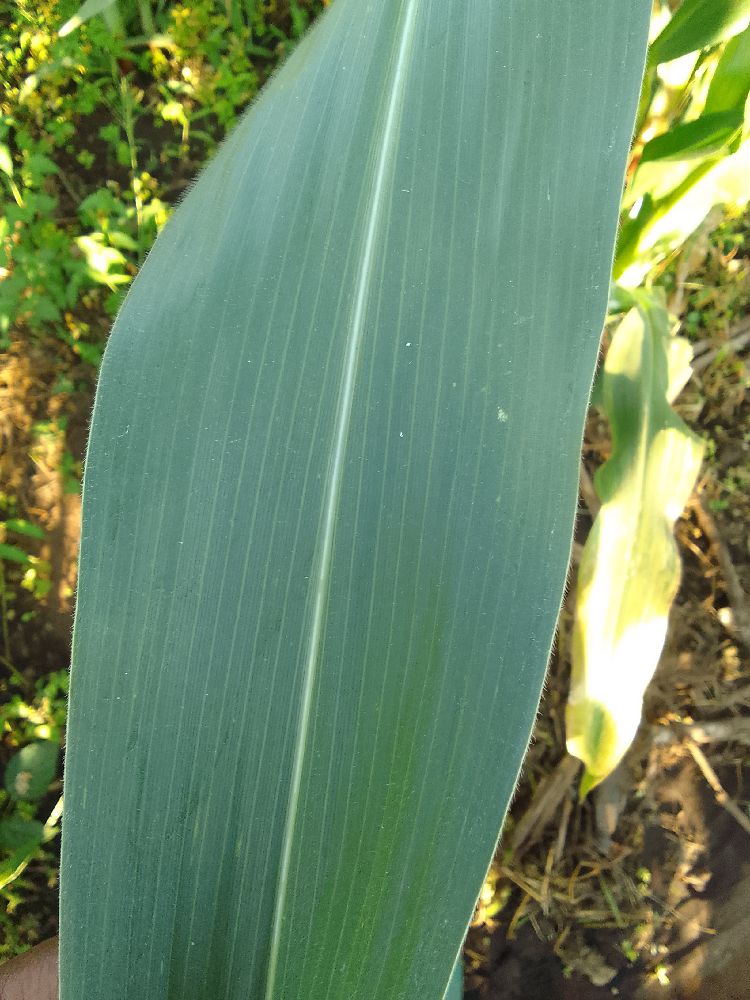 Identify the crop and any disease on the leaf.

maize, healthy
